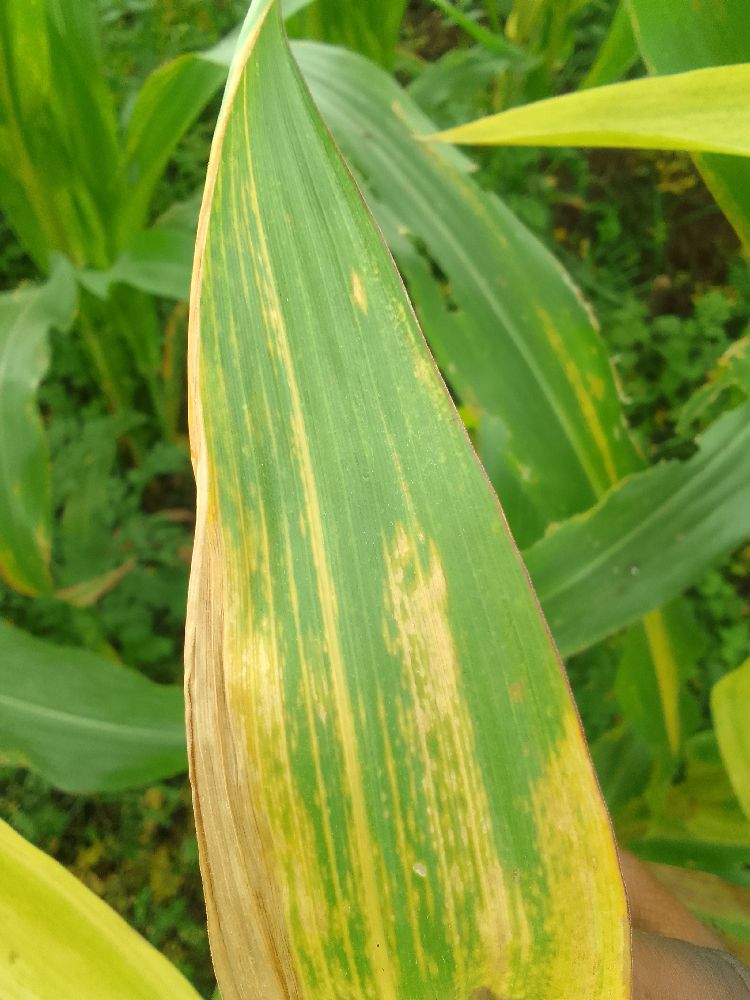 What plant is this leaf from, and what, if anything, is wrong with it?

maize, maize lethal necrosis
